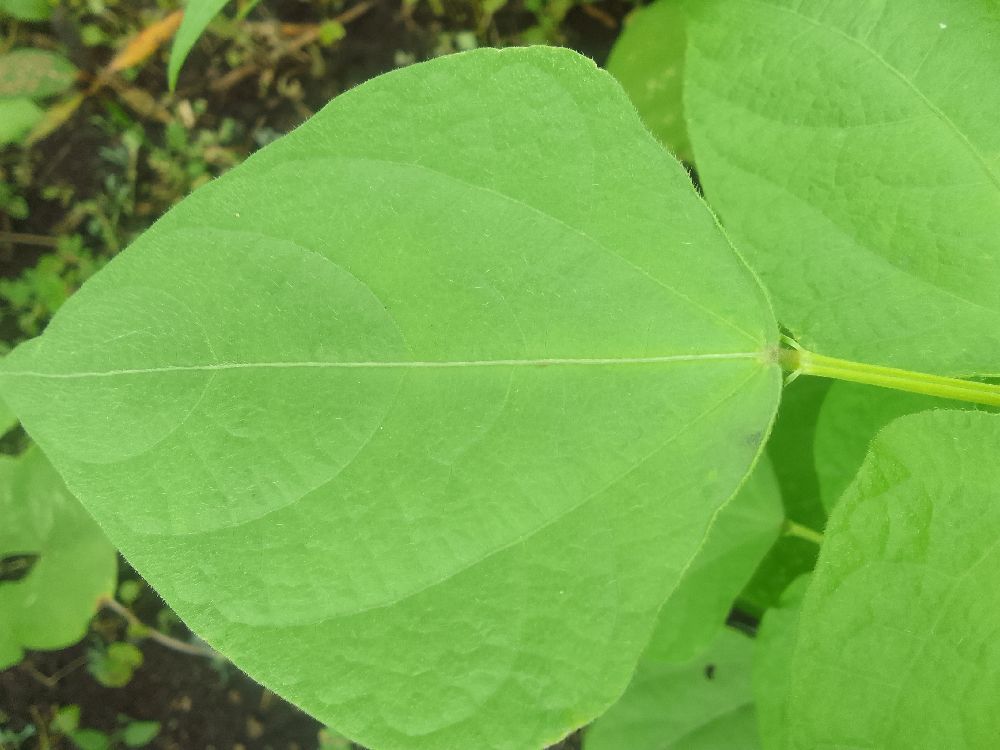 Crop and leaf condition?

common bean, healthy
